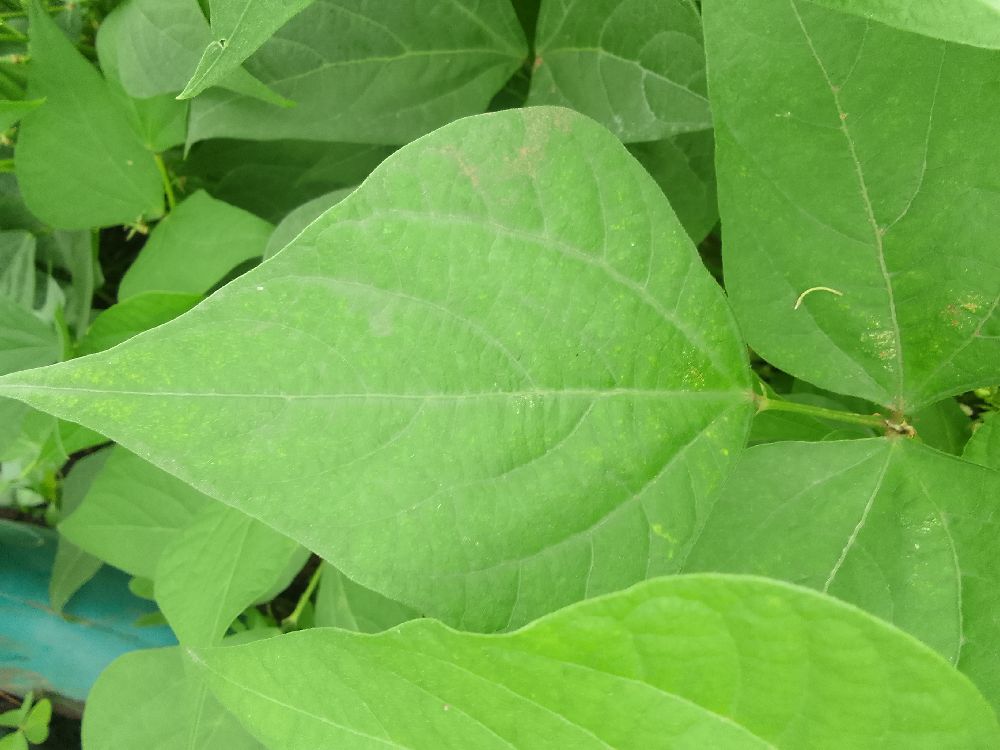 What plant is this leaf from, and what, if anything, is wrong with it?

common bean, healthy
